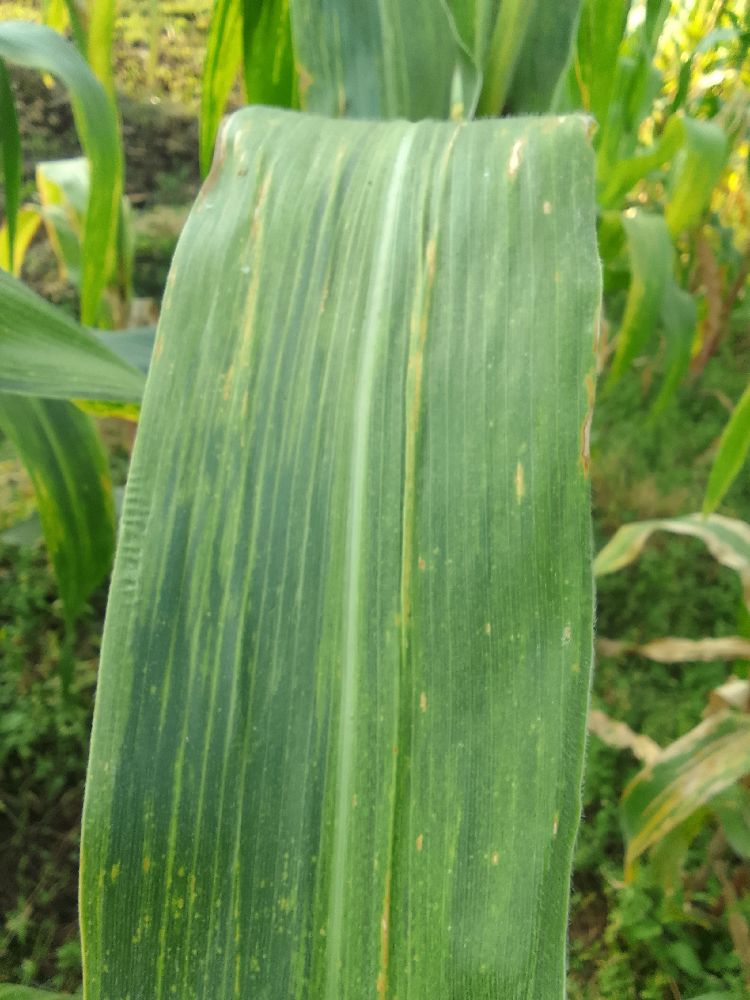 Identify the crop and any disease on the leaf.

maize, maize lethal necrosis
